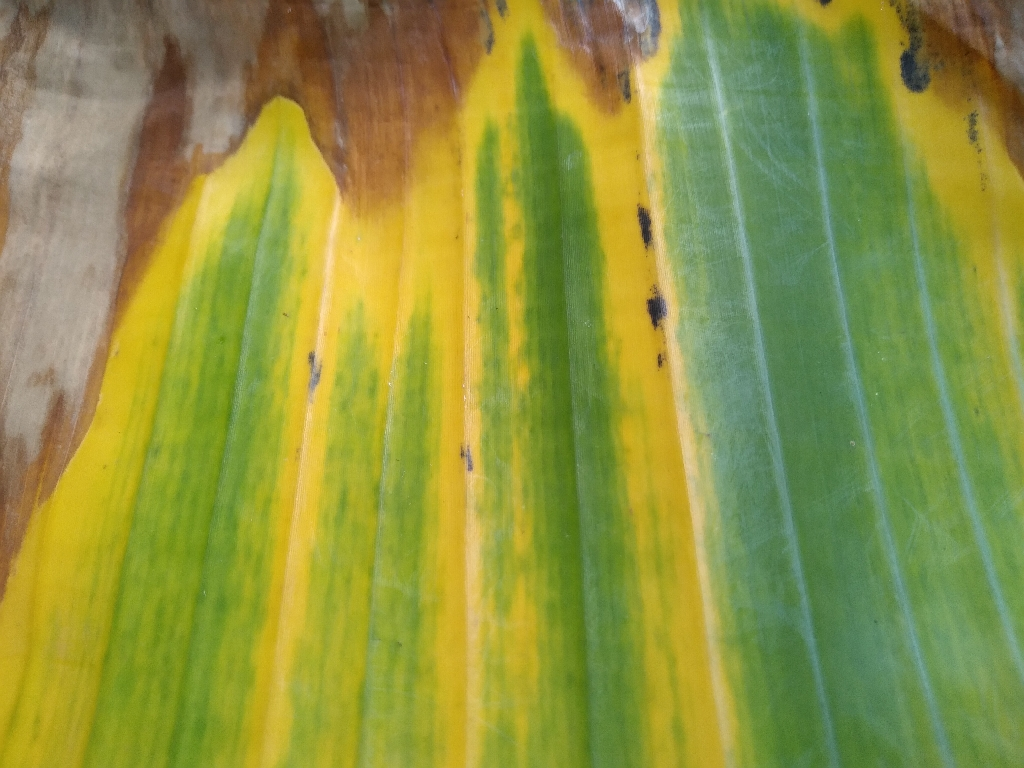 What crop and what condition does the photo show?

banana, fusarium wilt race 1
